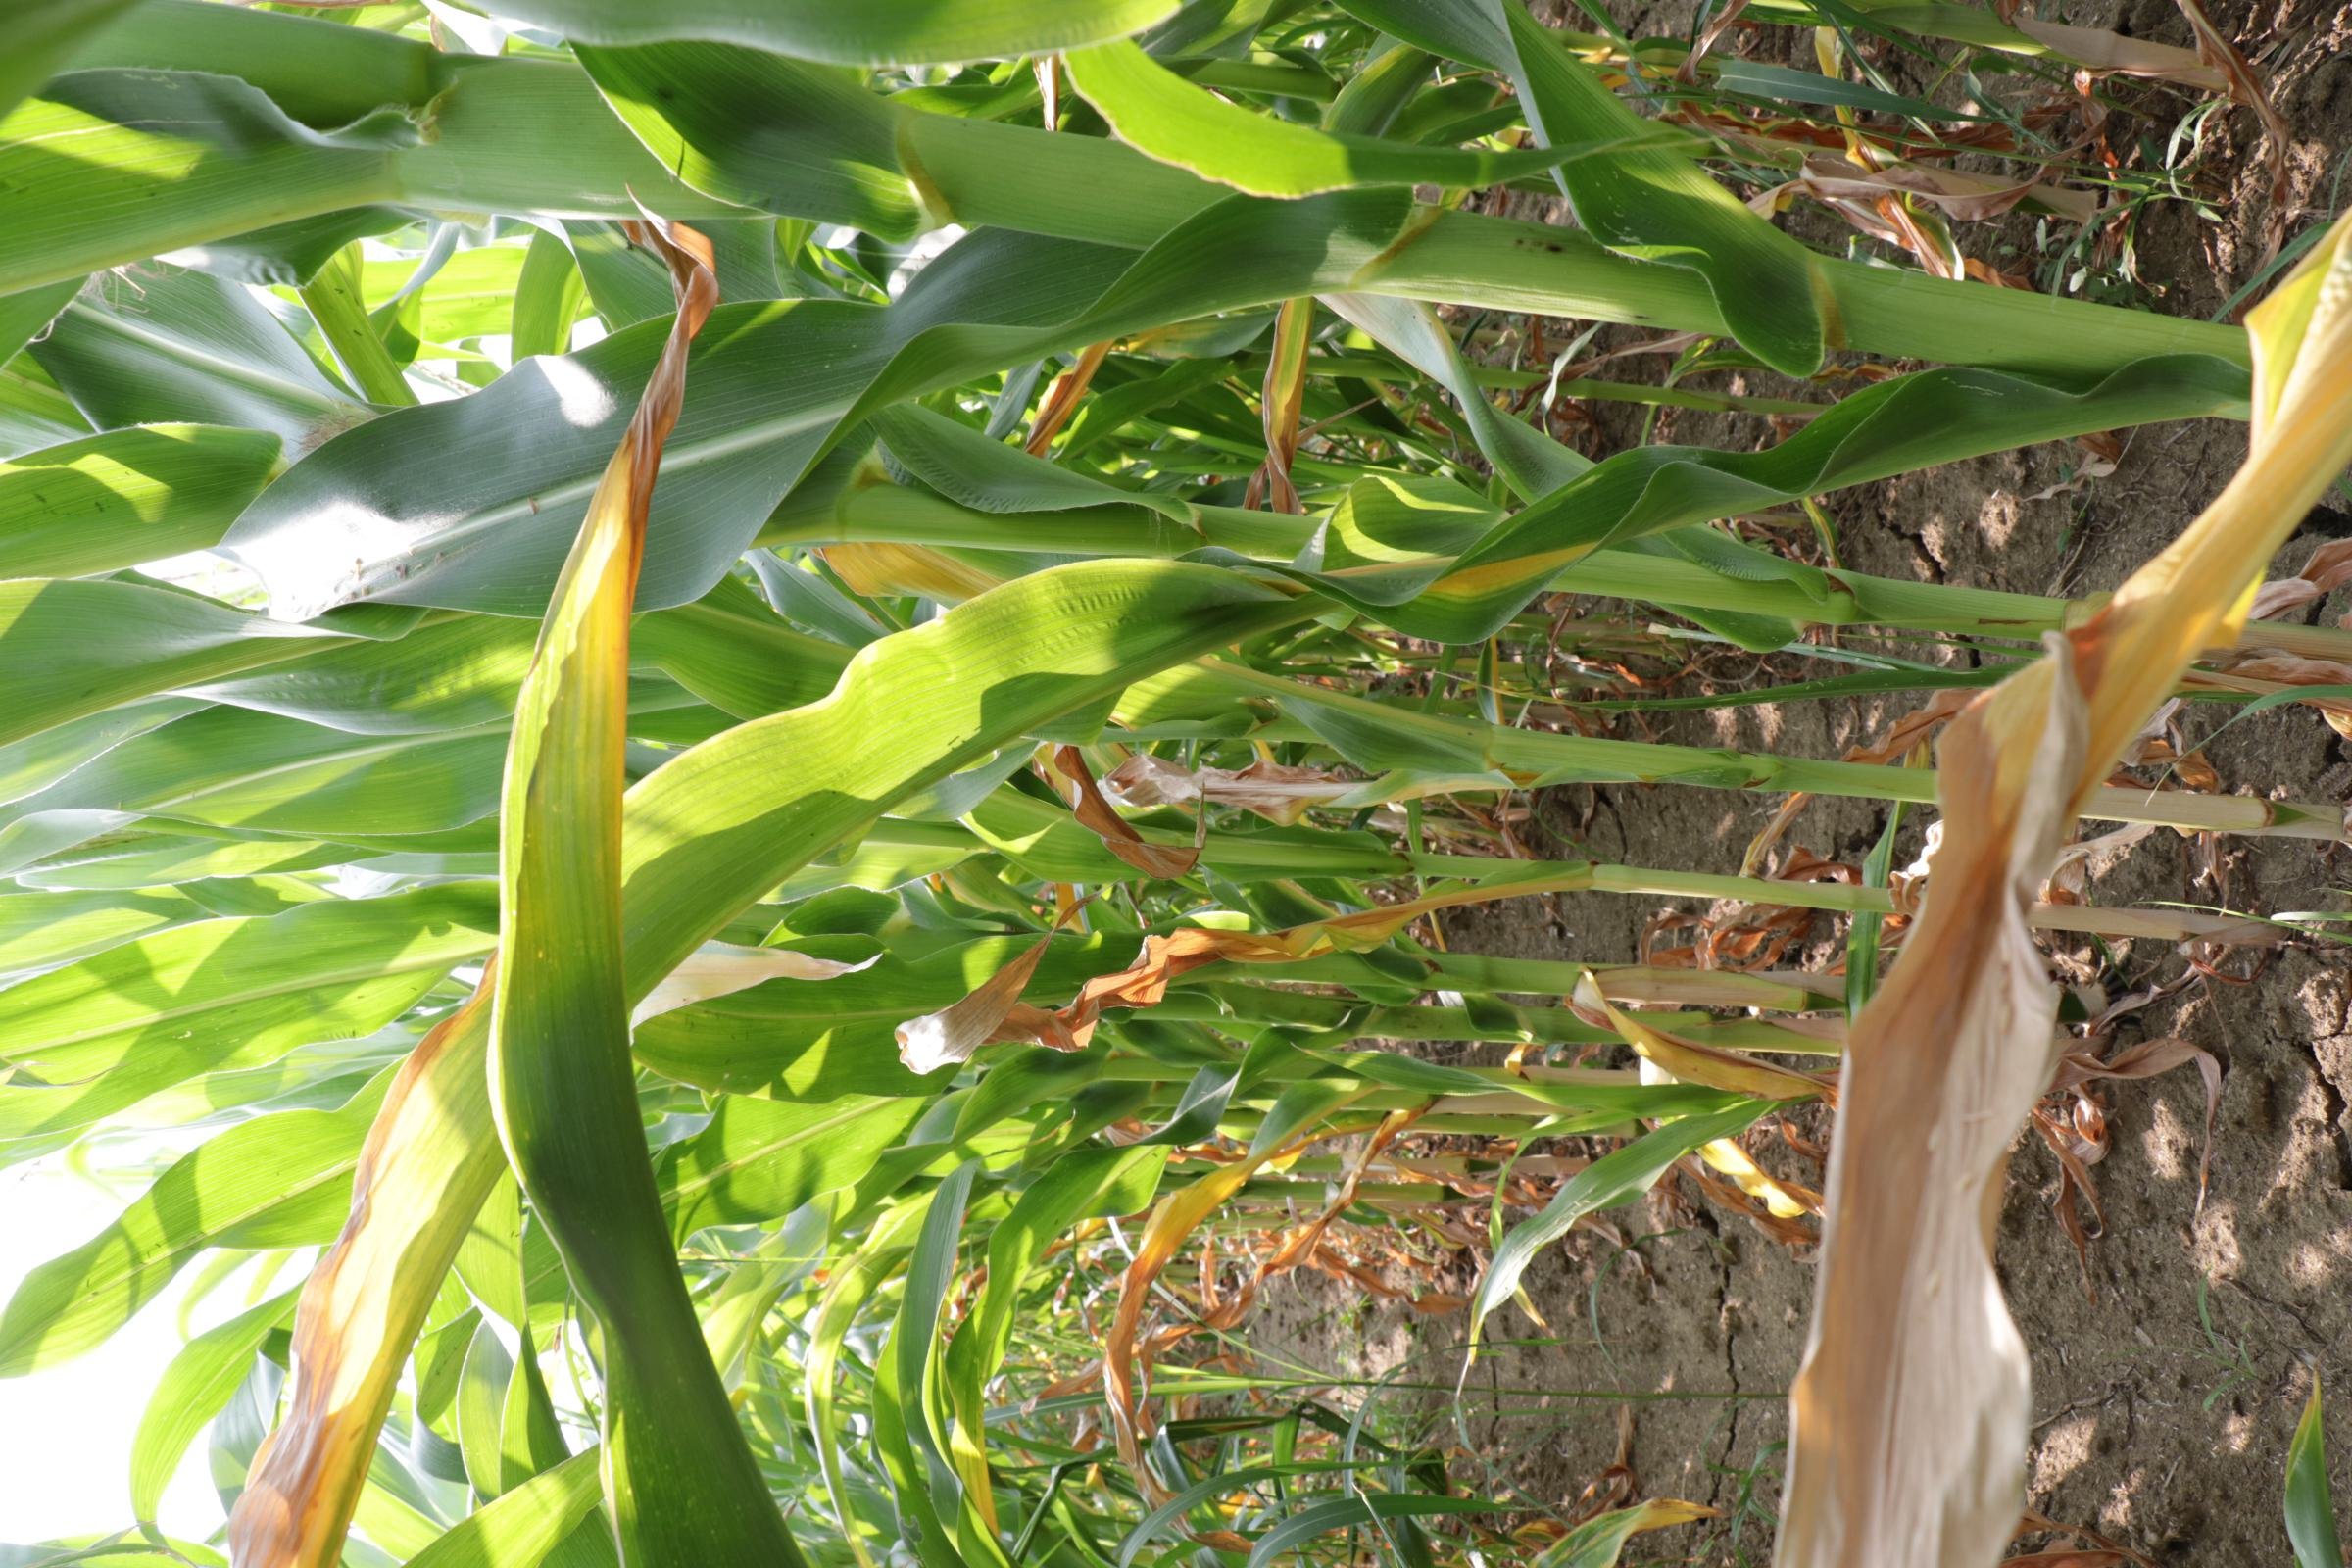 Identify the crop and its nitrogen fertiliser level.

maize, reduced nitrogen fertilisation
